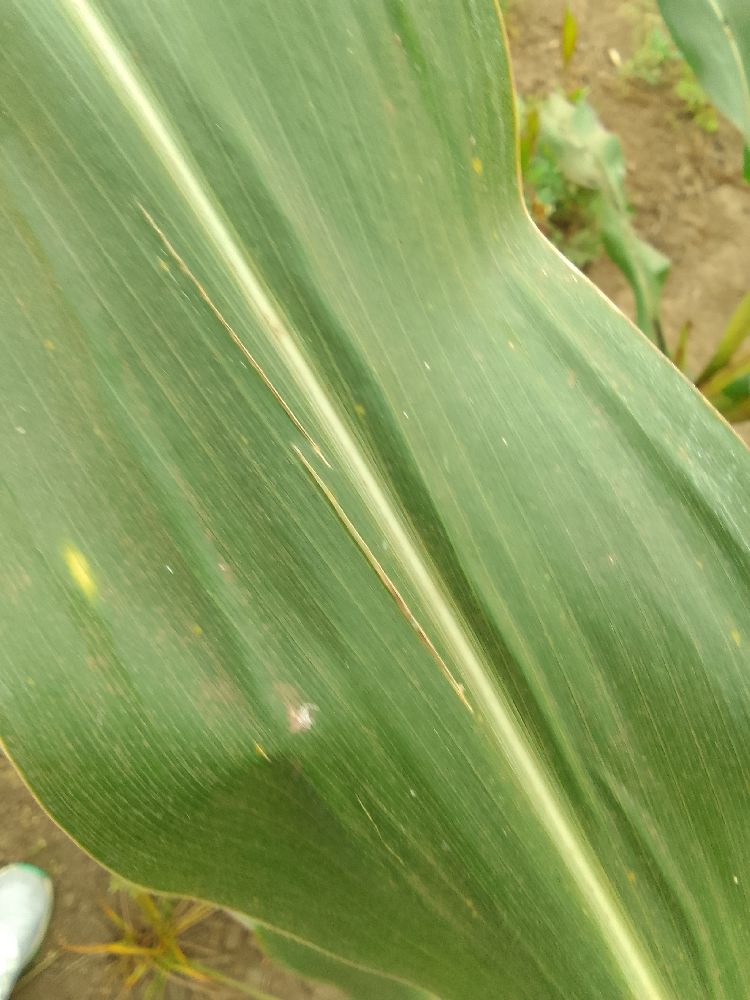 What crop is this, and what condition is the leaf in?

maize, healthy
